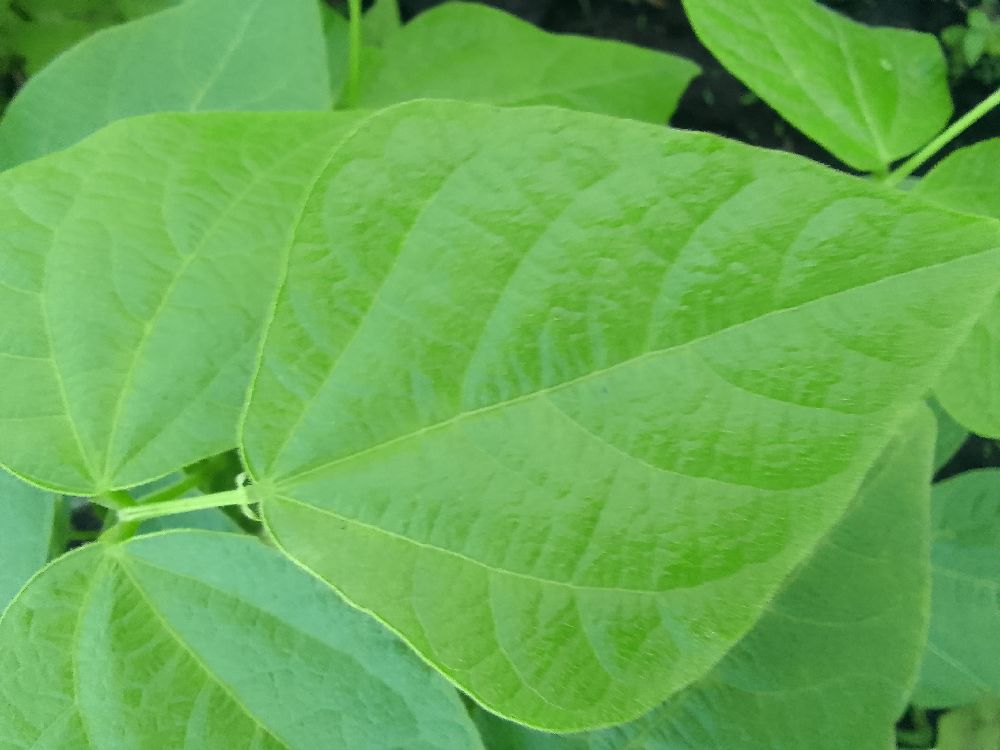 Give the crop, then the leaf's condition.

common bean, healthy
